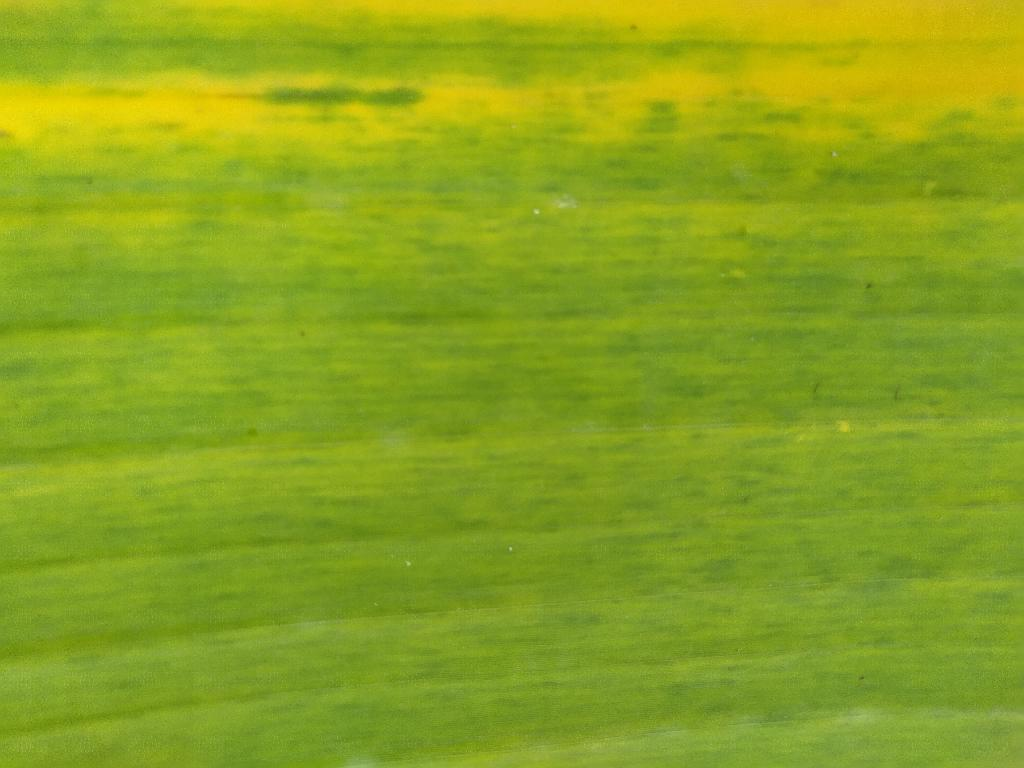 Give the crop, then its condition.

banana, fusarium wilt race 1
